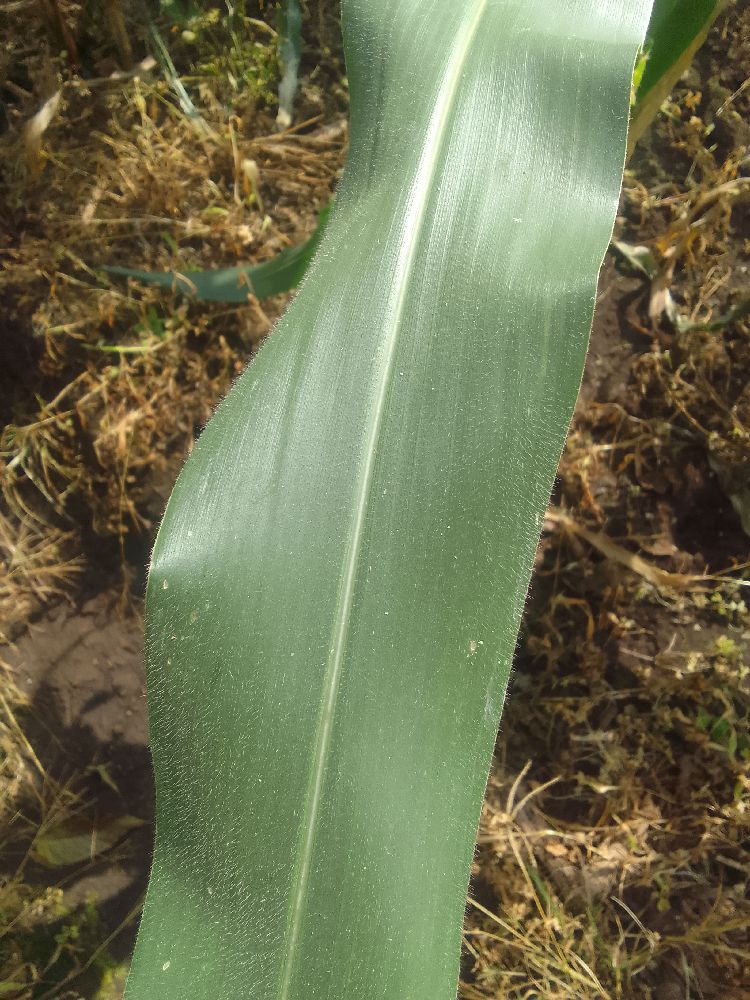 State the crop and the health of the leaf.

maize, healthy
